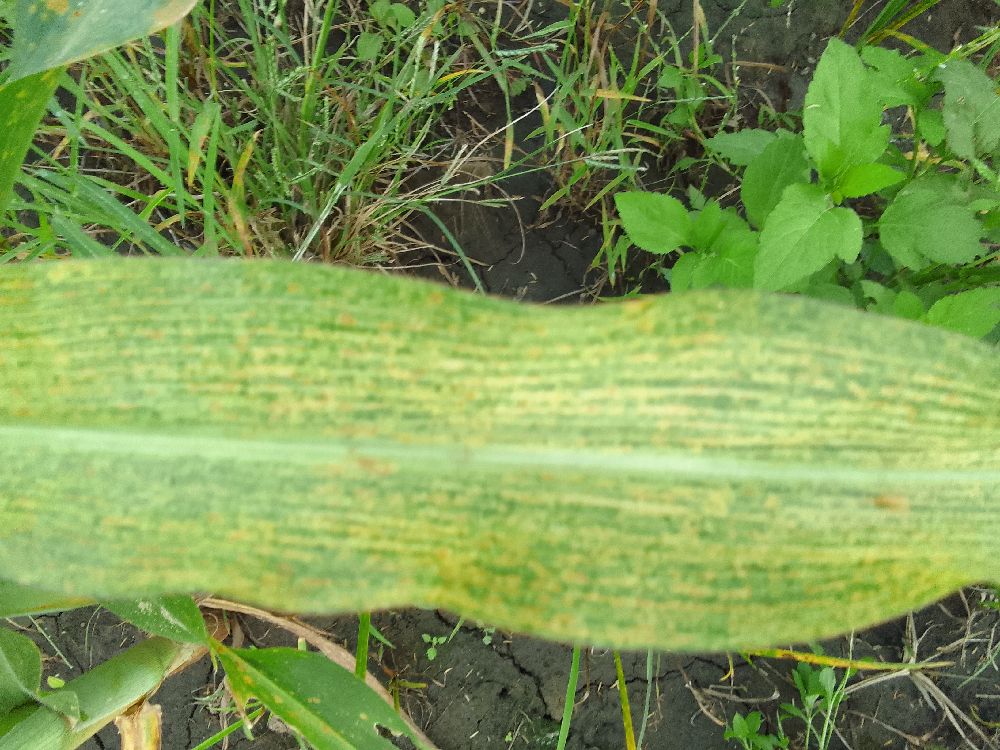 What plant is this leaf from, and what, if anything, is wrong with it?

maize, maize streak virus
